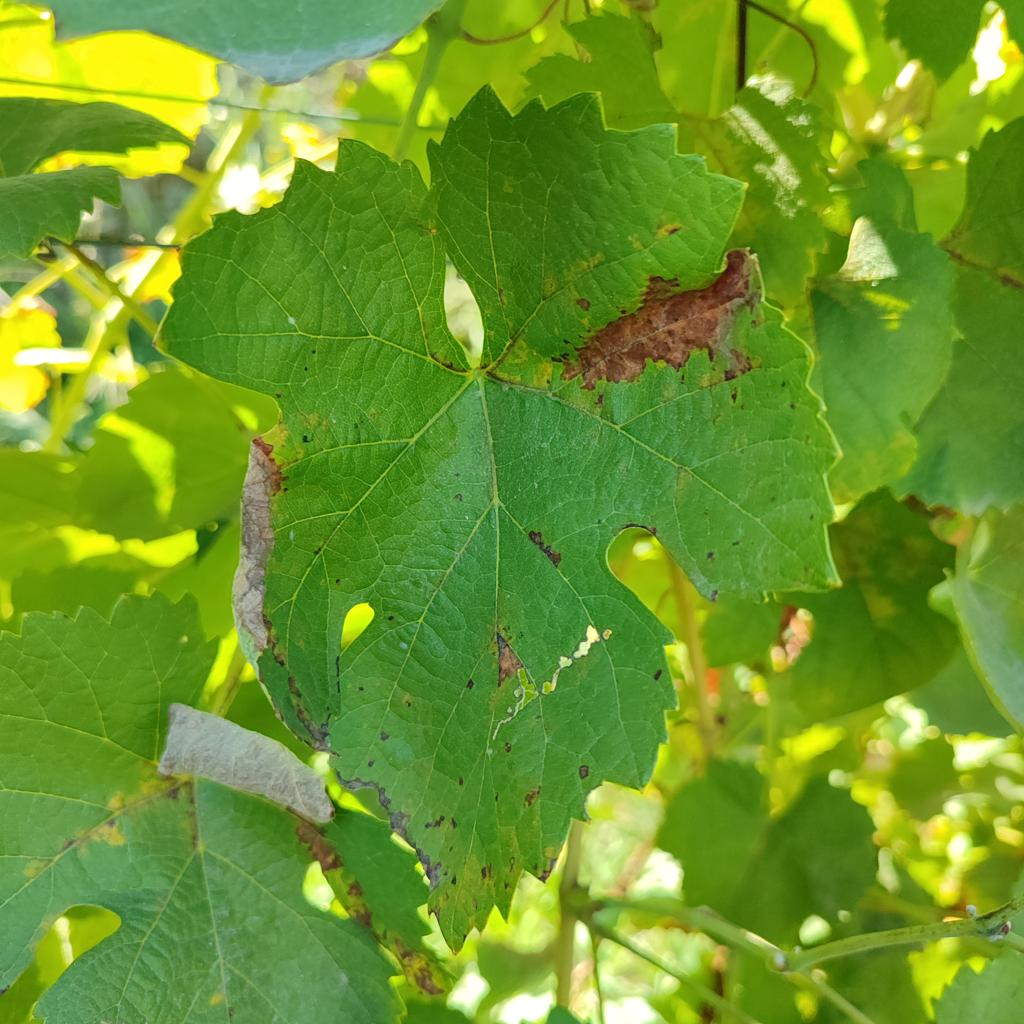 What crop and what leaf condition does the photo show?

grapevine, downy mildew
